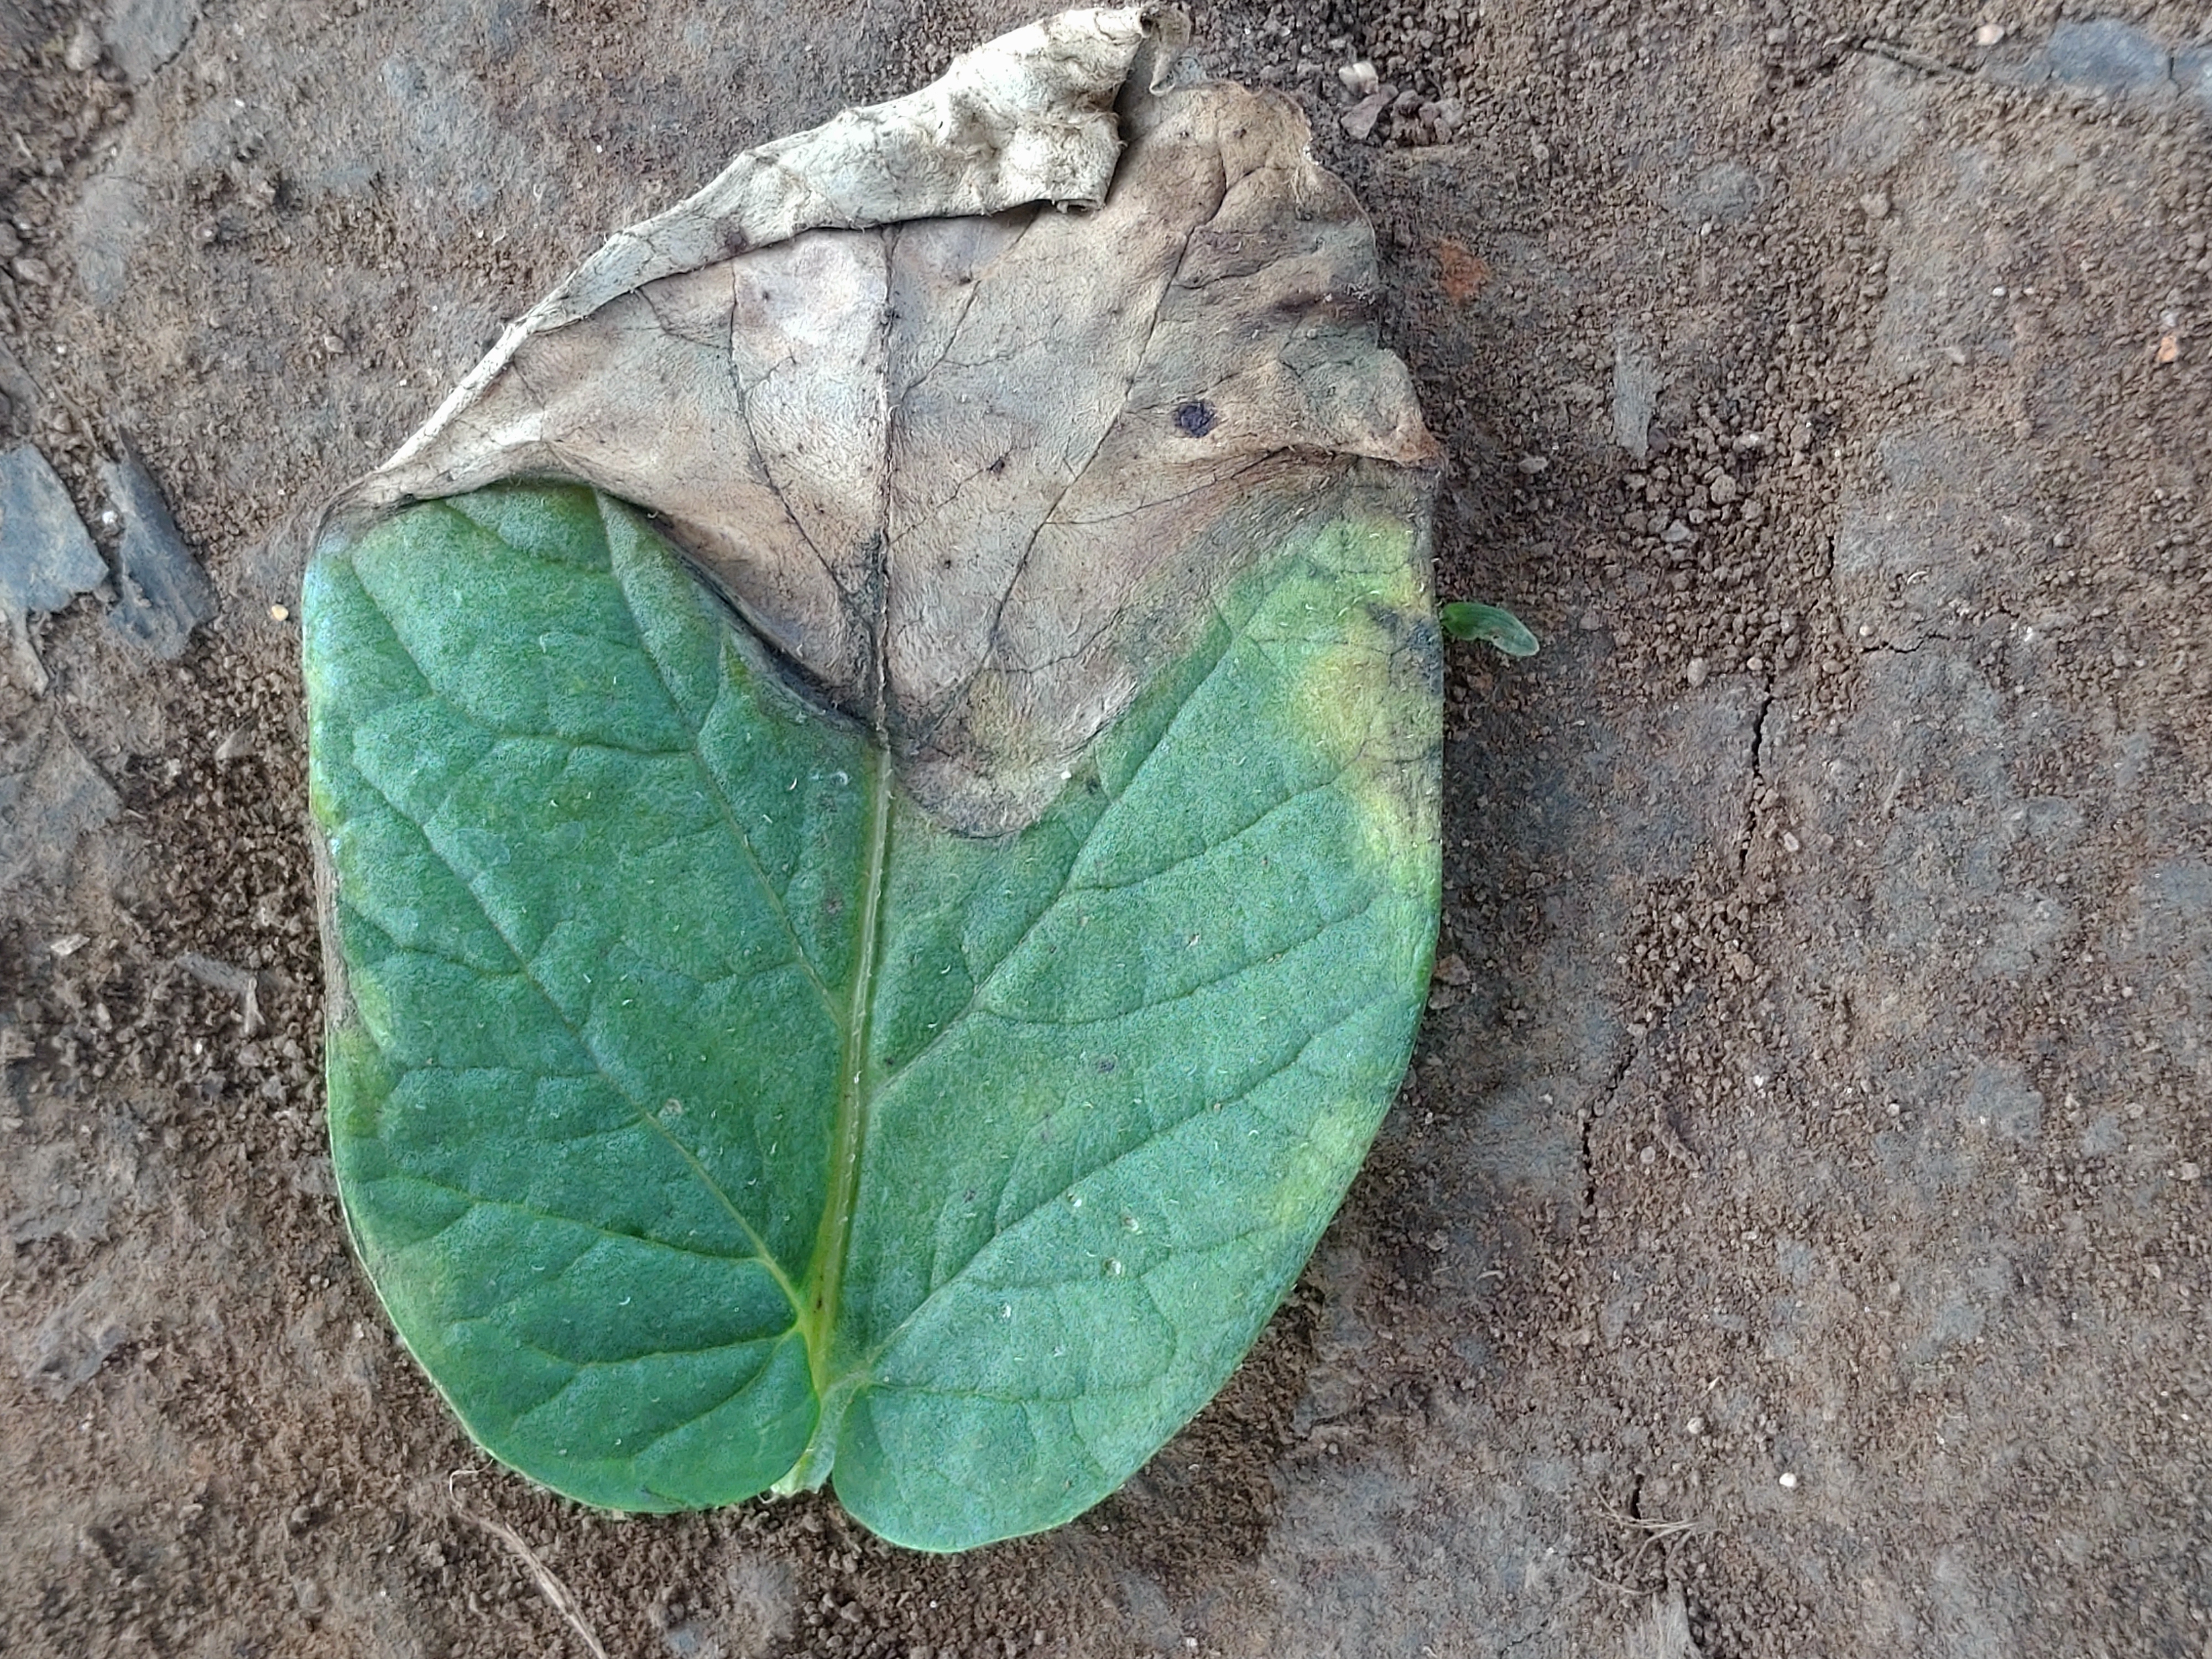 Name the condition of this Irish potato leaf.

early blight
